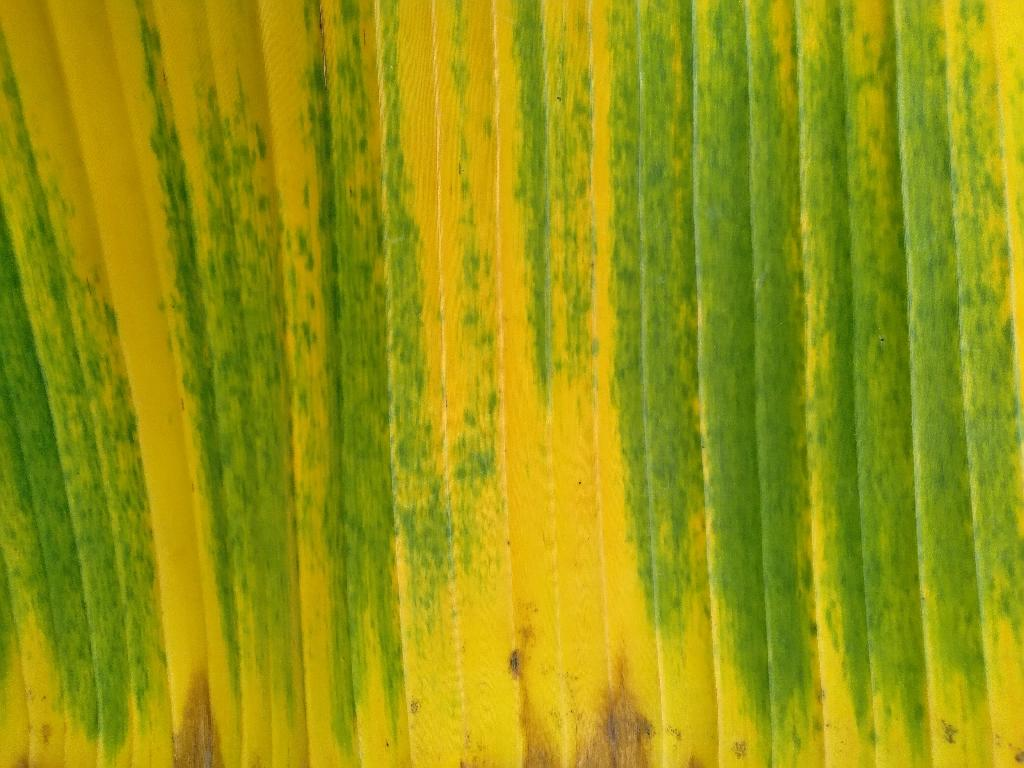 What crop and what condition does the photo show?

banana, fusarium wilt race 1
